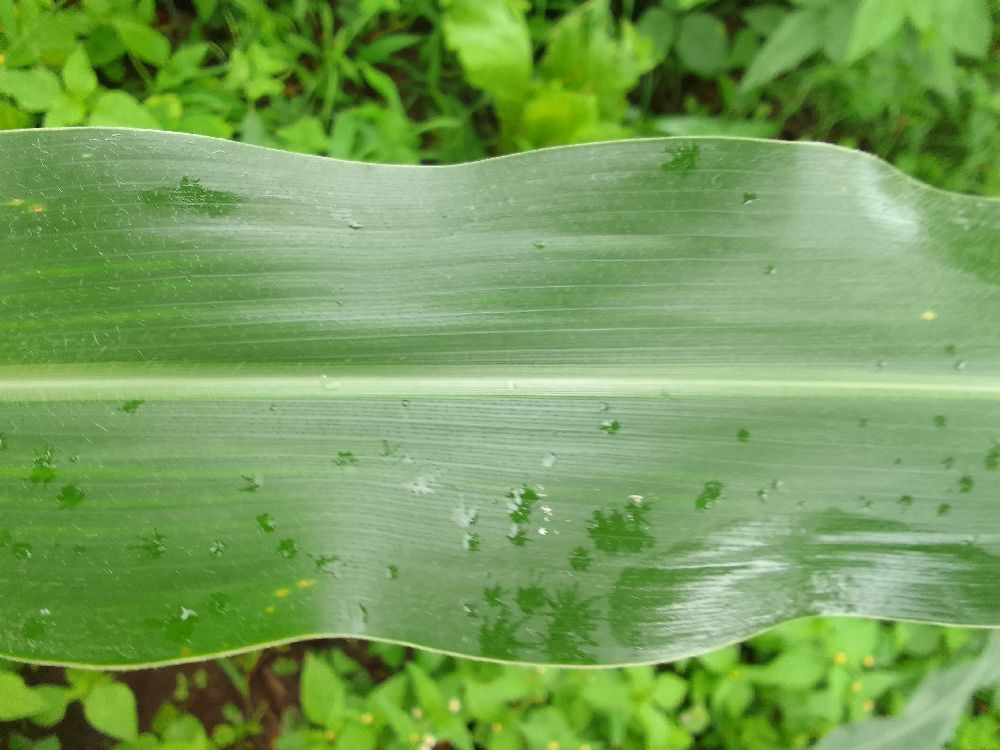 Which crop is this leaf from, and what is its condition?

maize, healthy
